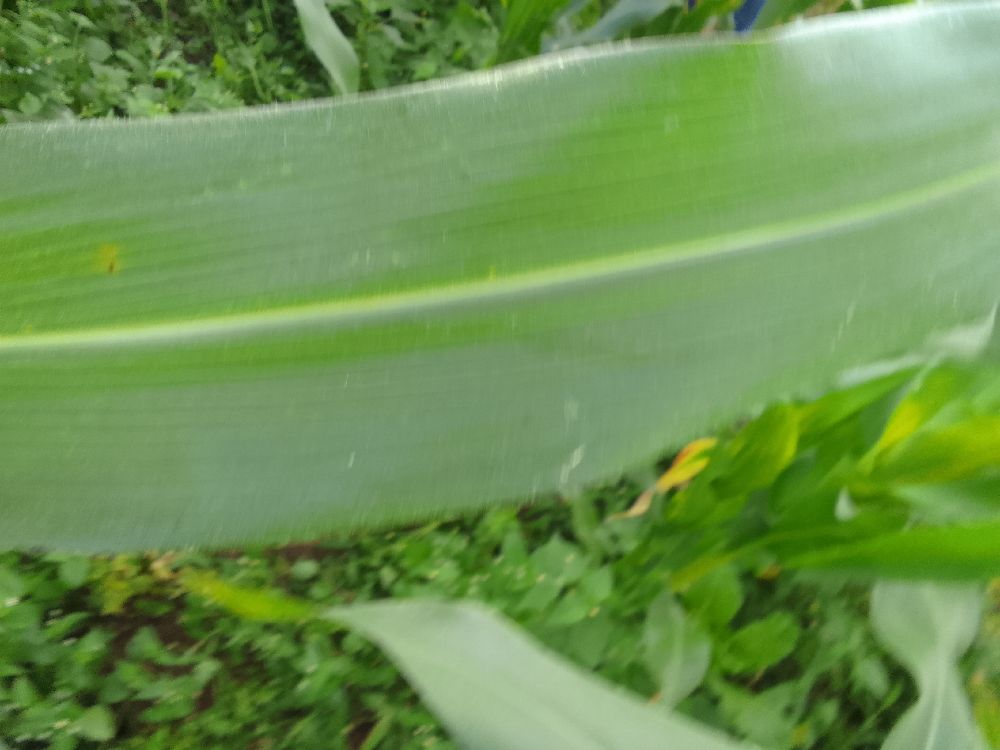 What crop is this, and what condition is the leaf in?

maize, healthy
